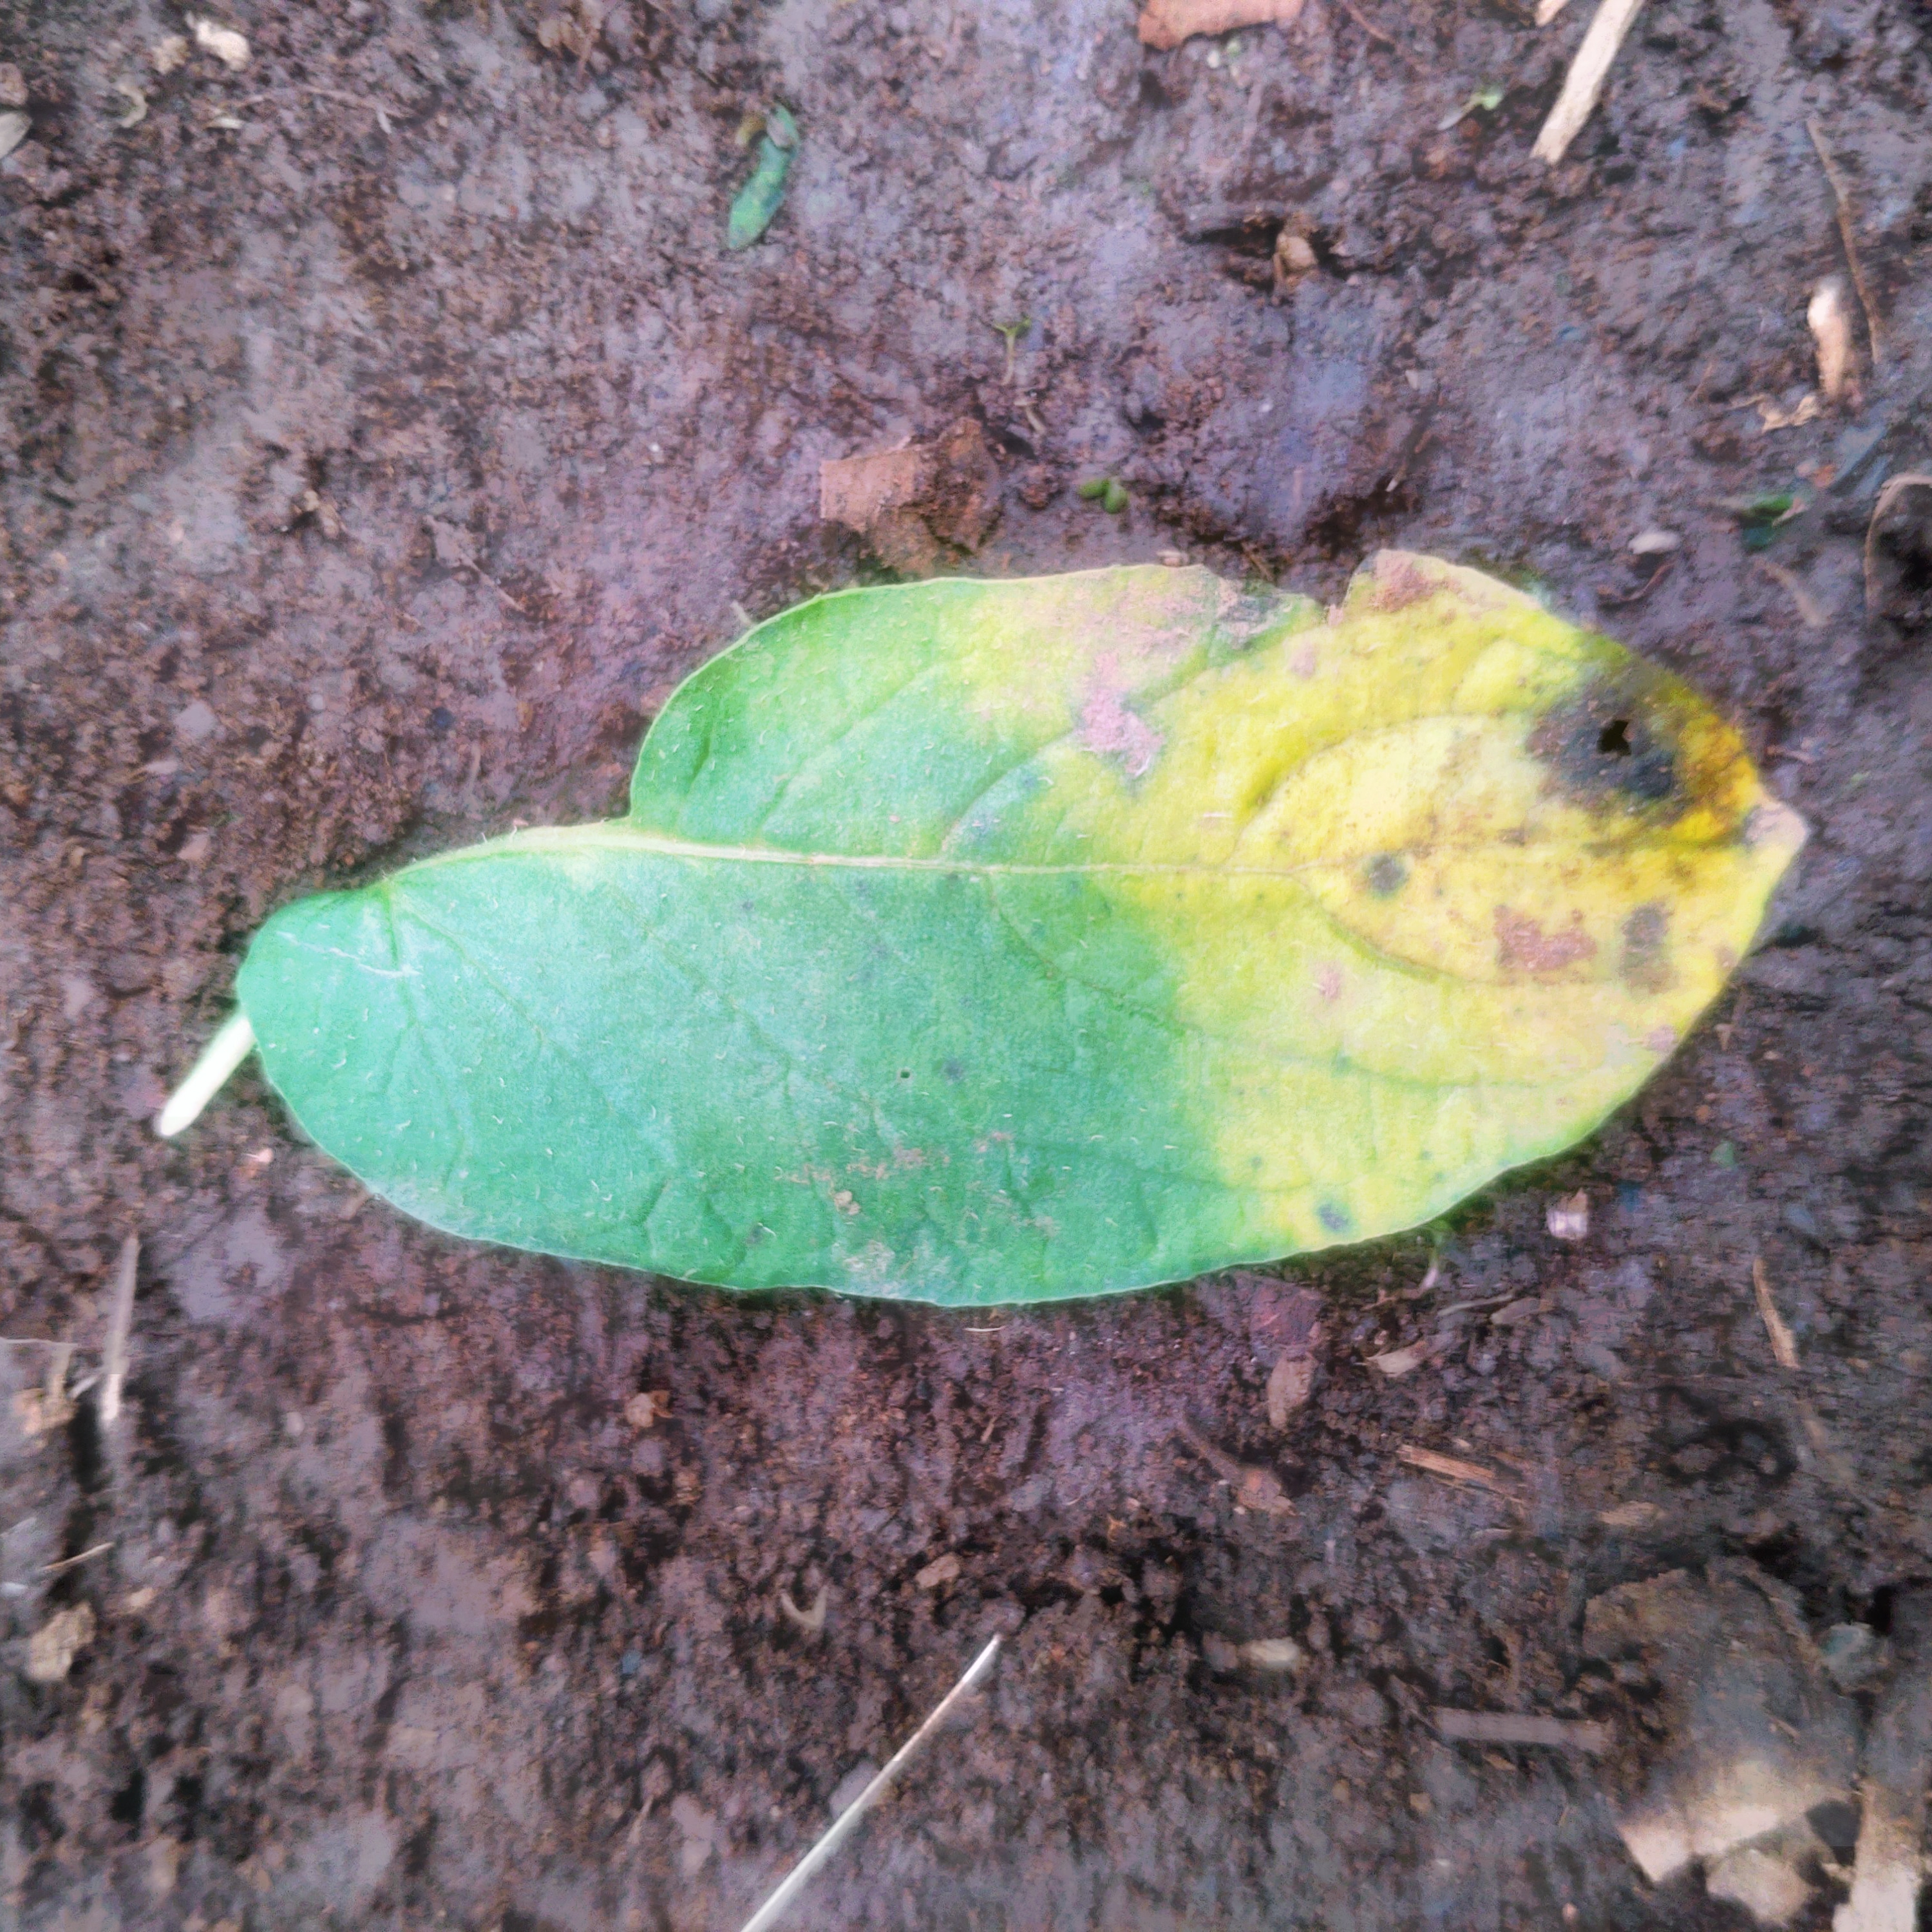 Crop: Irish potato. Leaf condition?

late blight
